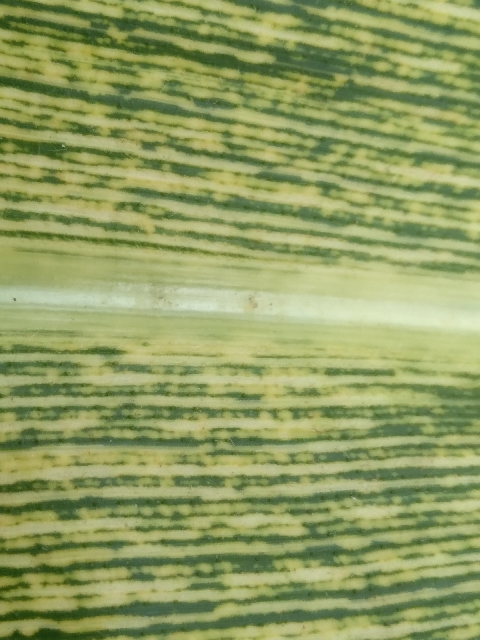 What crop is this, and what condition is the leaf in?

maize, maize streak virus
